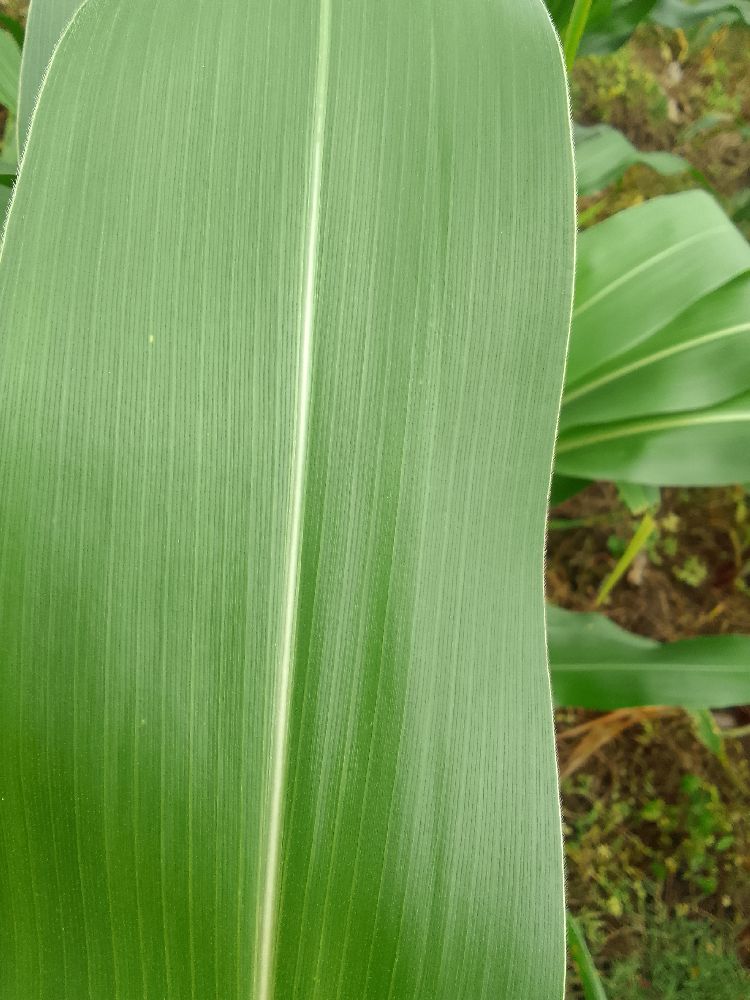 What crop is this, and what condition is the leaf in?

maize, healthy
